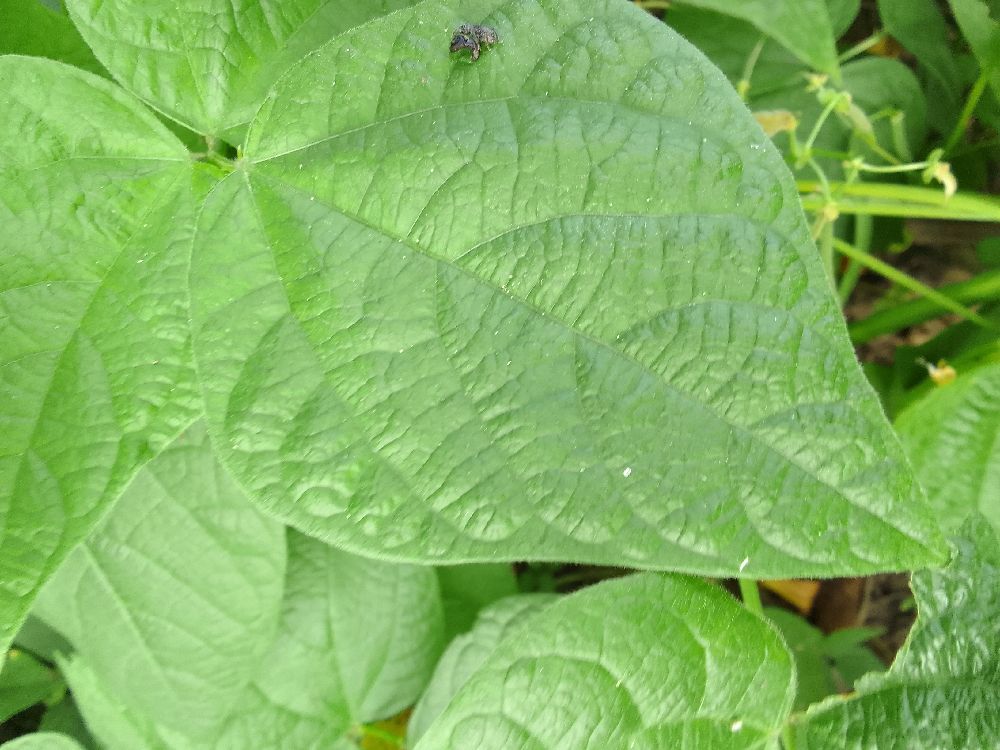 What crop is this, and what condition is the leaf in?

common bean, healthy
